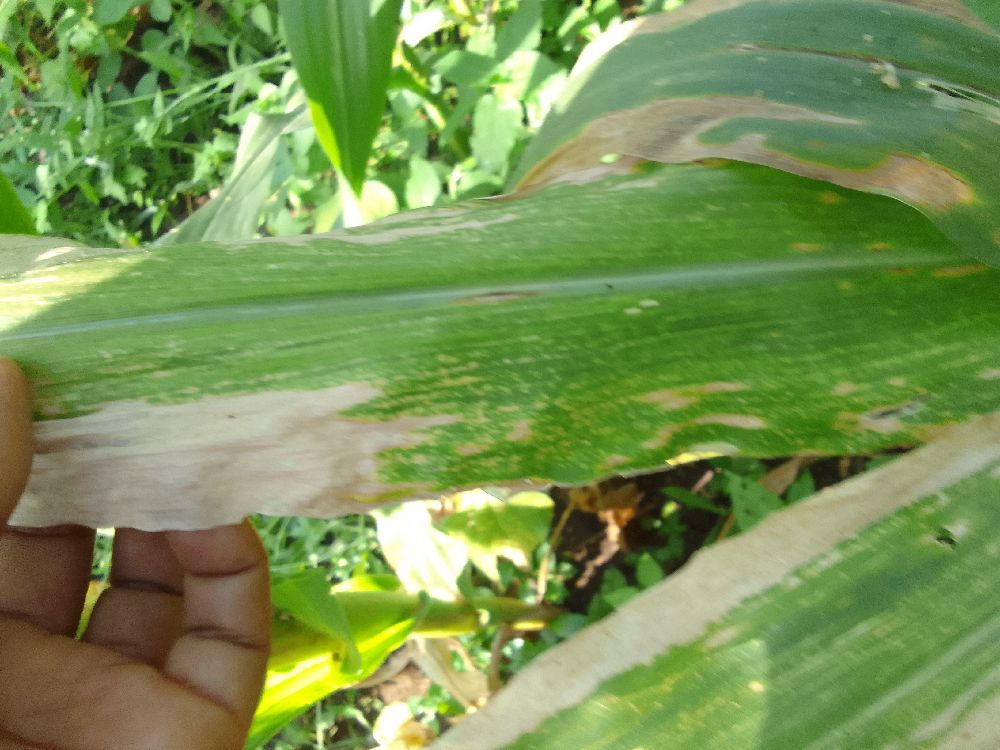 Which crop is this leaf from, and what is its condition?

maize, maize lethal necrosis
